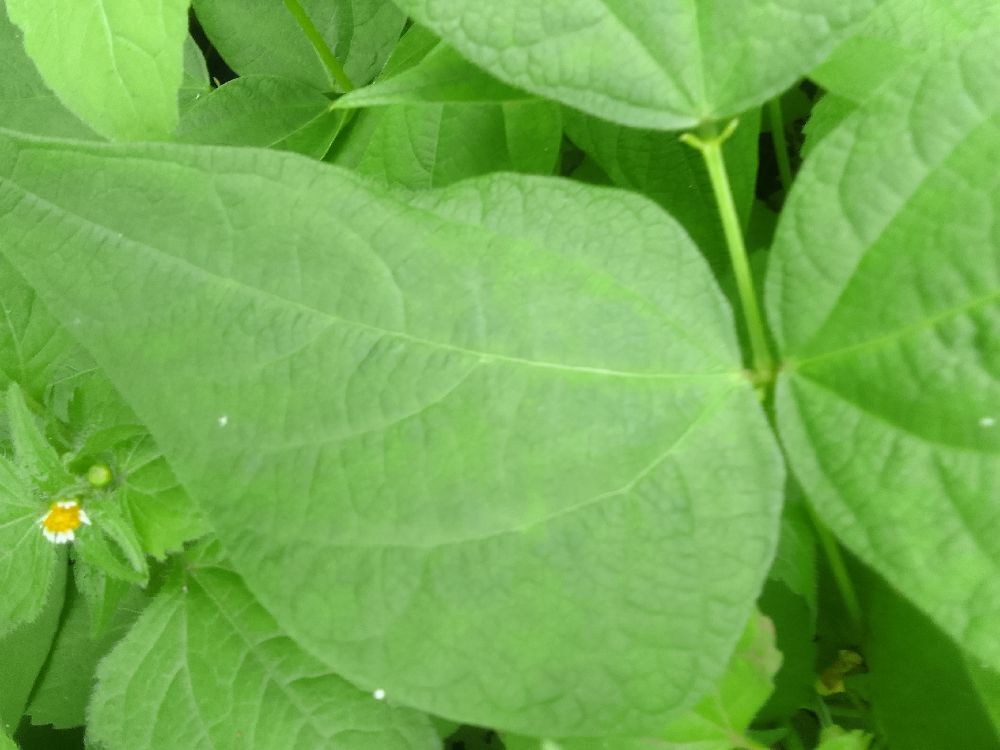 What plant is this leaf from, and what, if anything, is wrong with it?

common bean, healthy
